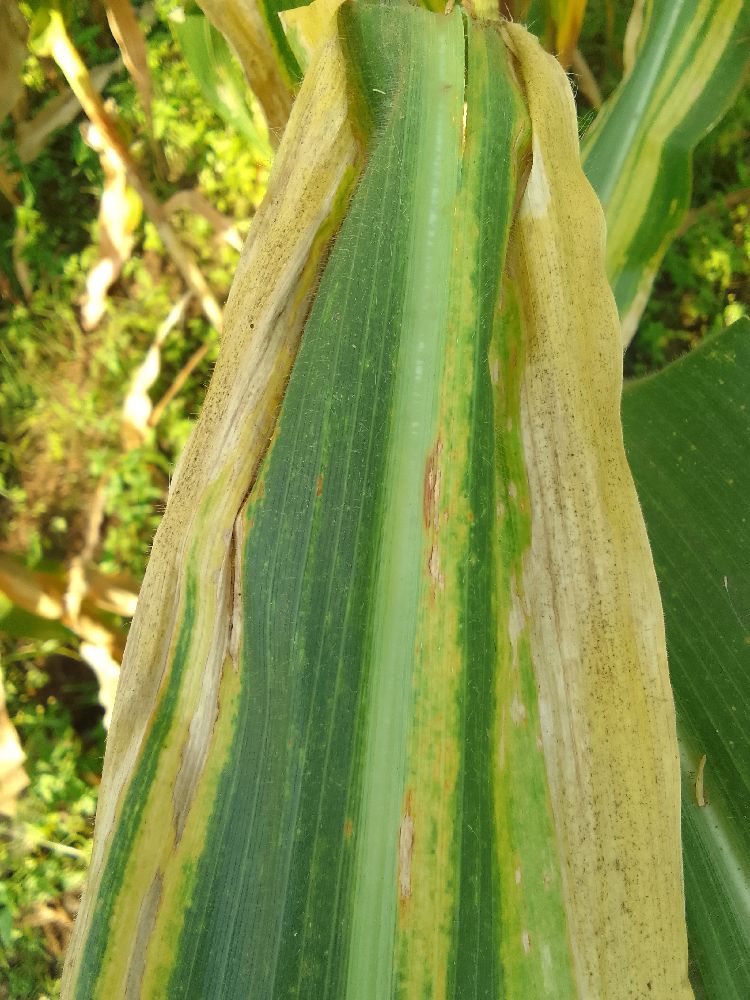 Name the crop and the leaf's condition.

maize, maize lethal necrosis
